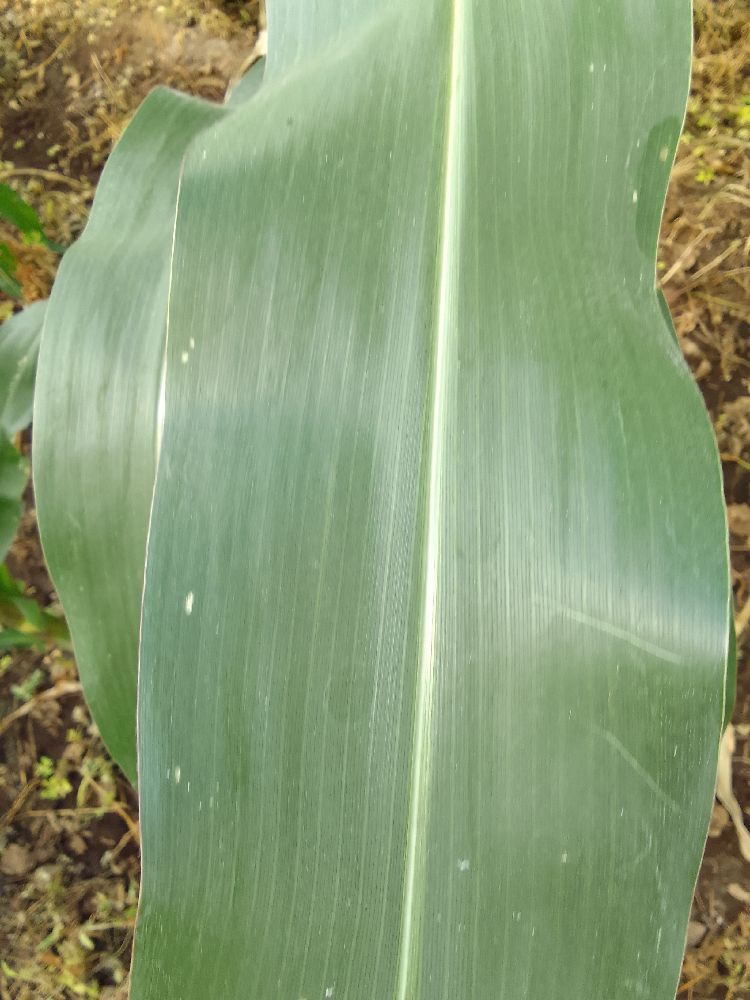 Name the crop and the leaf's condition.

maize, healthy
